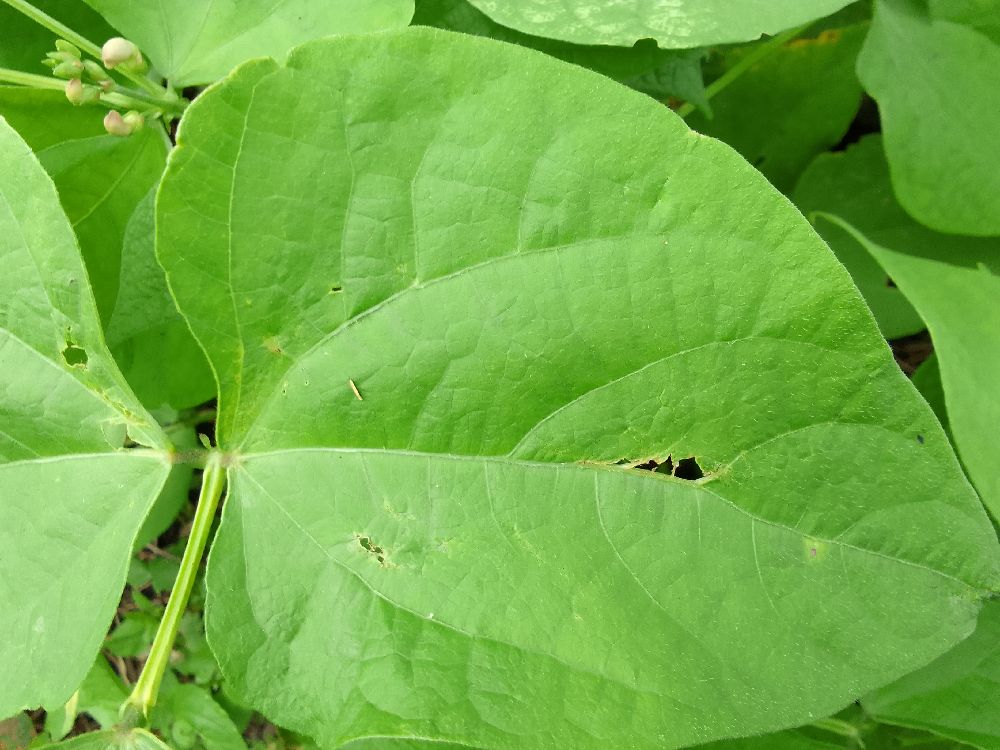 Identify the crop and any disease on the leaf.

common bean, healthy
